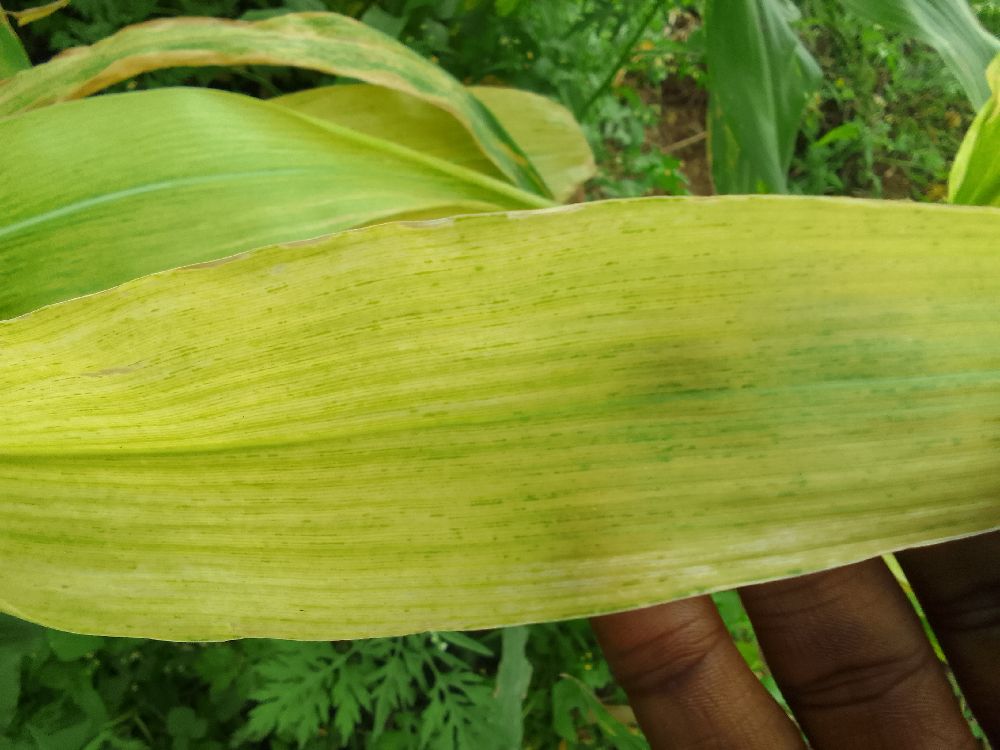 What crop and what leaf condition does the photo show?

maize, maize lethal necrosis
